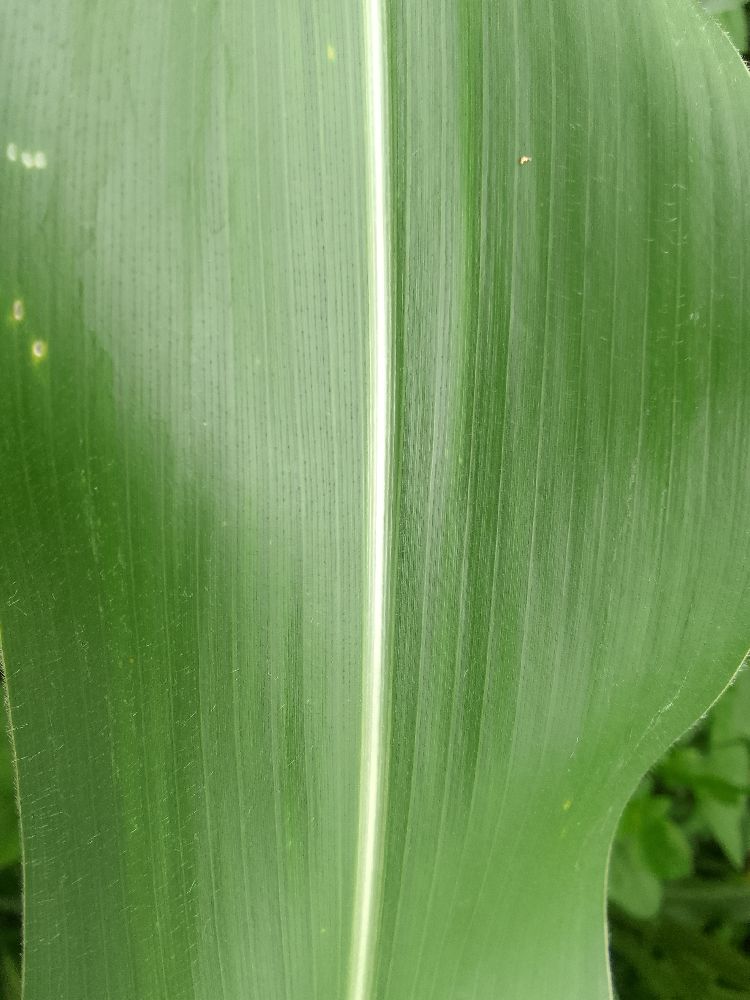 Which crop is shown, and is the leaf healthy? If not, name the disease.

maize, healthy
